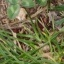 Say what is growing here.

unstructured weed
